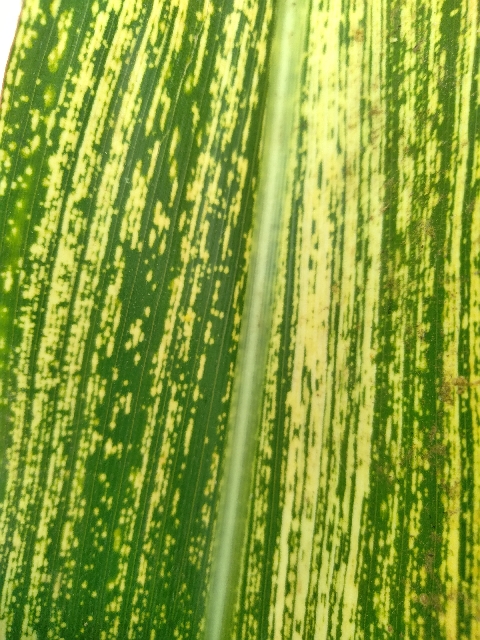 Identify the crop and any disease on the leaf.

maize, maize streak virus
